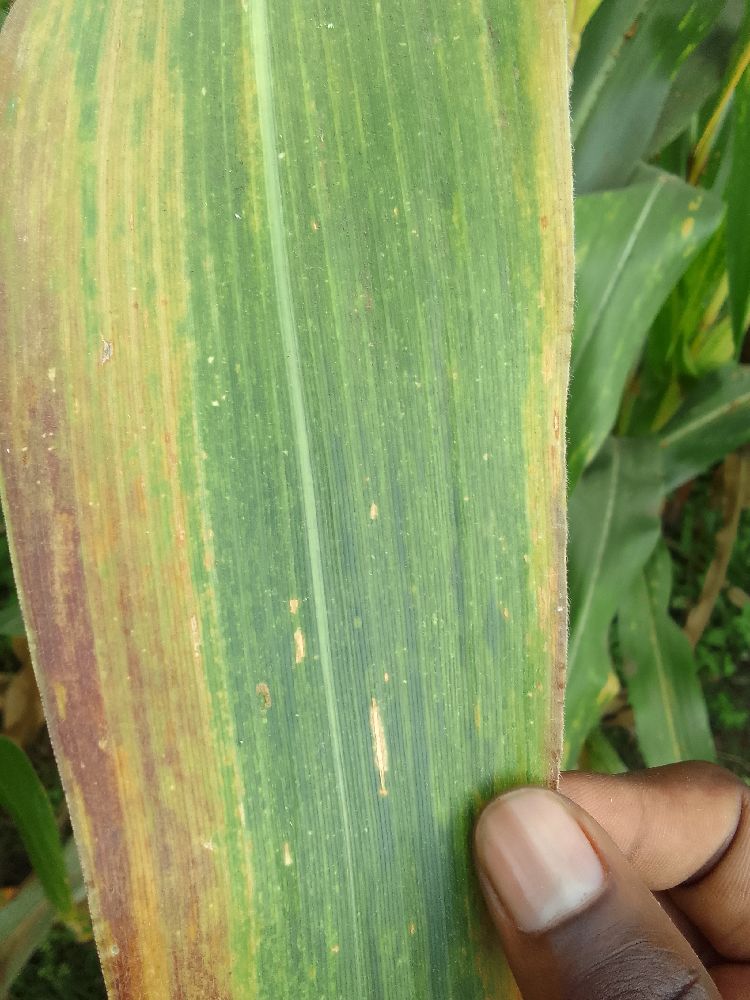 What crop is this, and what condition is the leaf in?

maize, maize lethal necrosis
